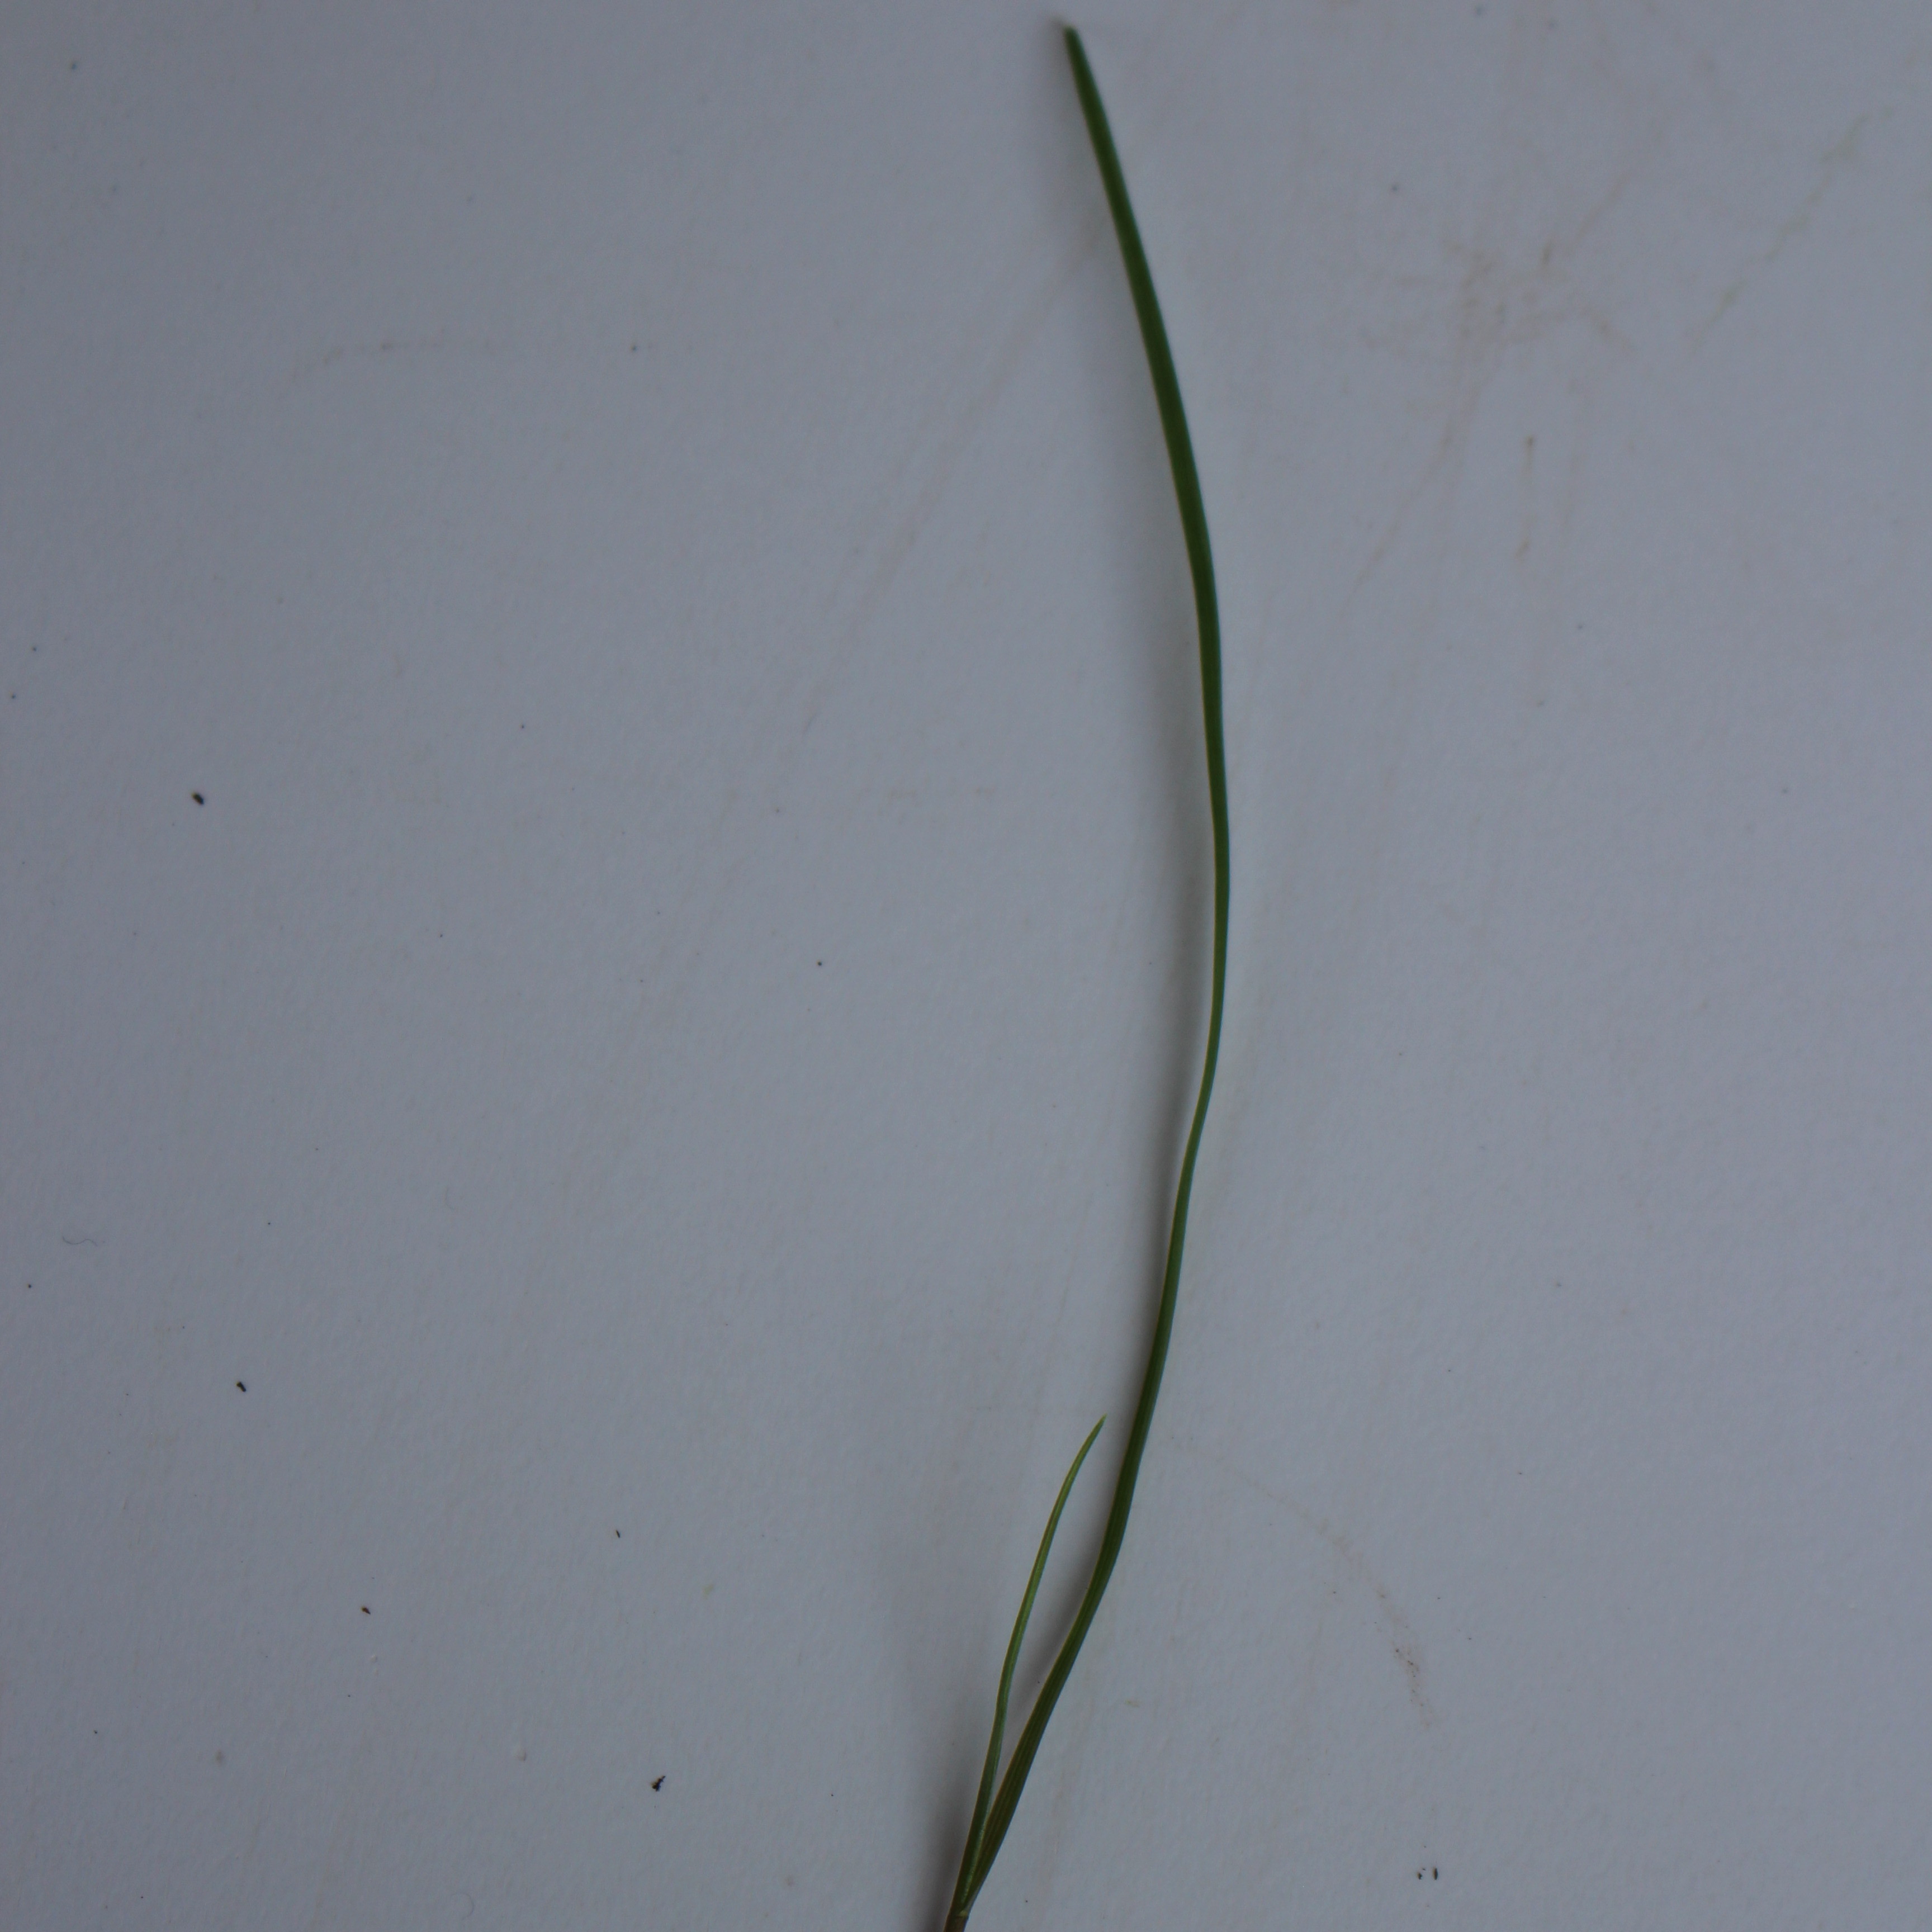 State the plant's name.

Lolium multiflorum
